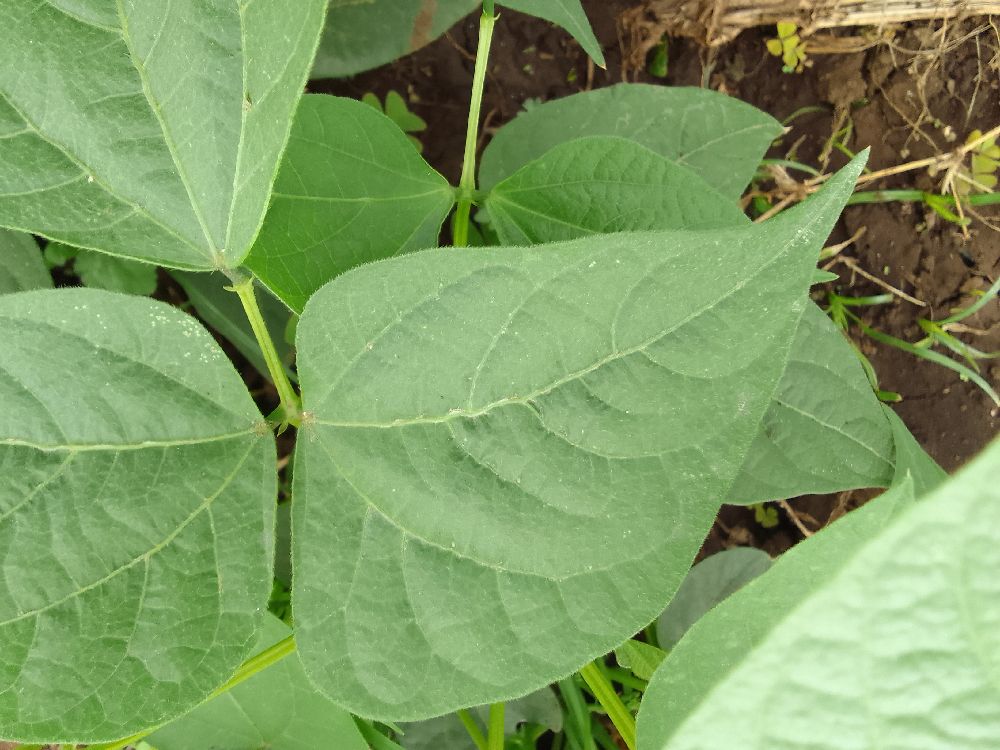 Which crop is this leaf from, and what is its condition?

common bean, healthy
